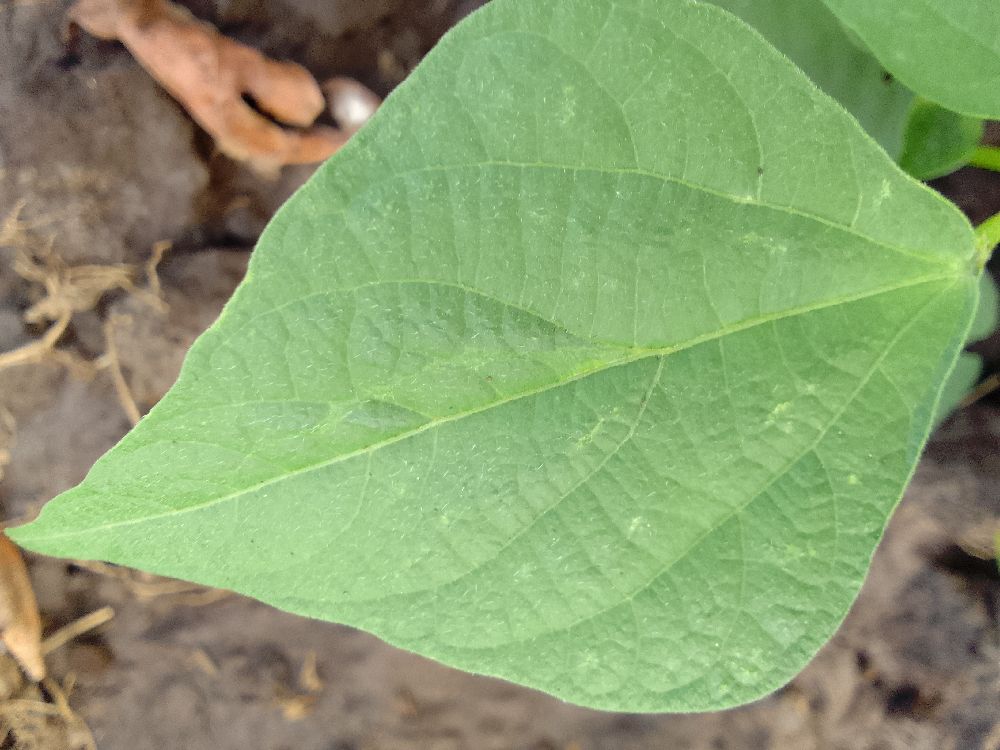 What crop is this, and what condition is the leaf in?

common bean, healthy
